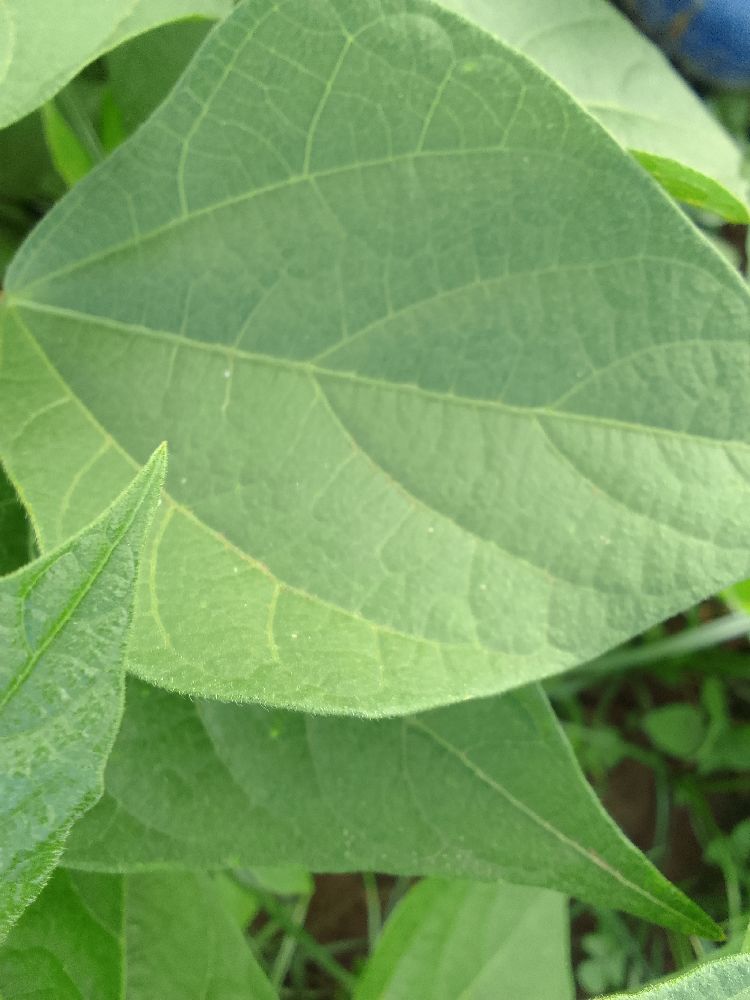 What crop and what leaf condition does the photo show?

common bean, healthy
